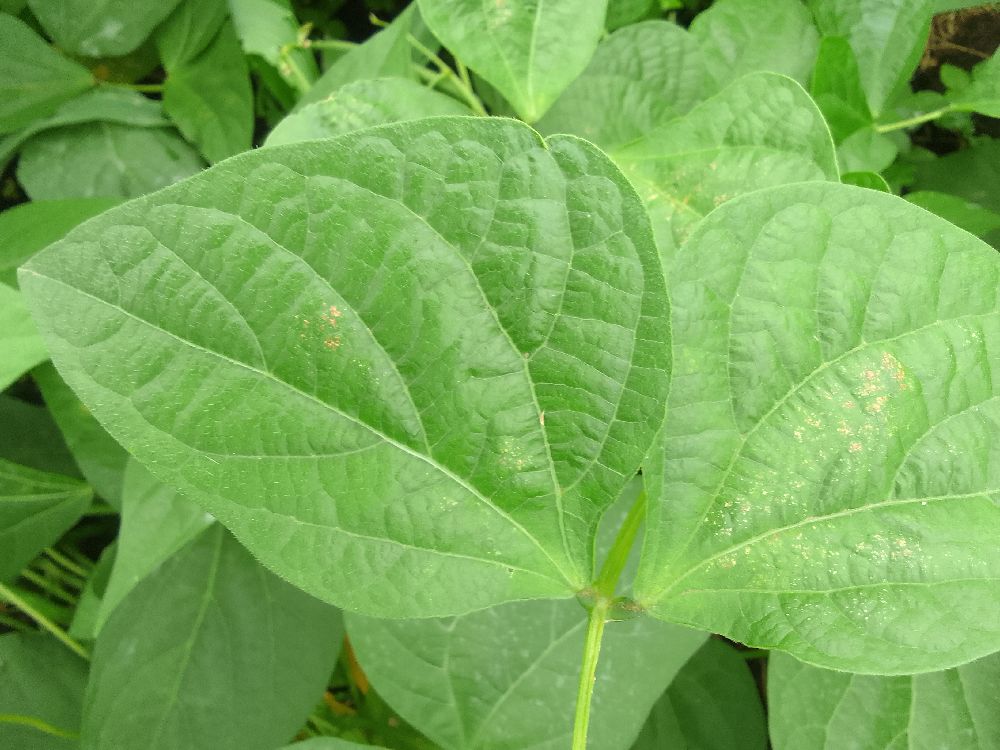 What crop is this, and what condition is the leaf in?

common bean, healthy
